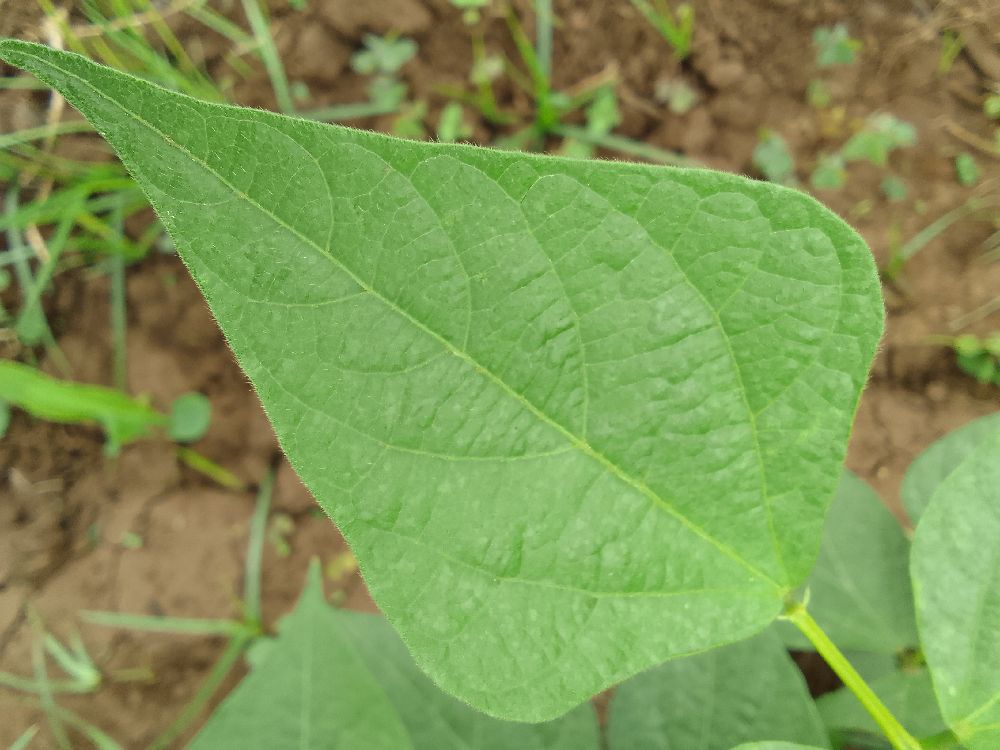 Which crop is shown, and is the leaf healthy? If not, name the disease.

common bean, healthy
